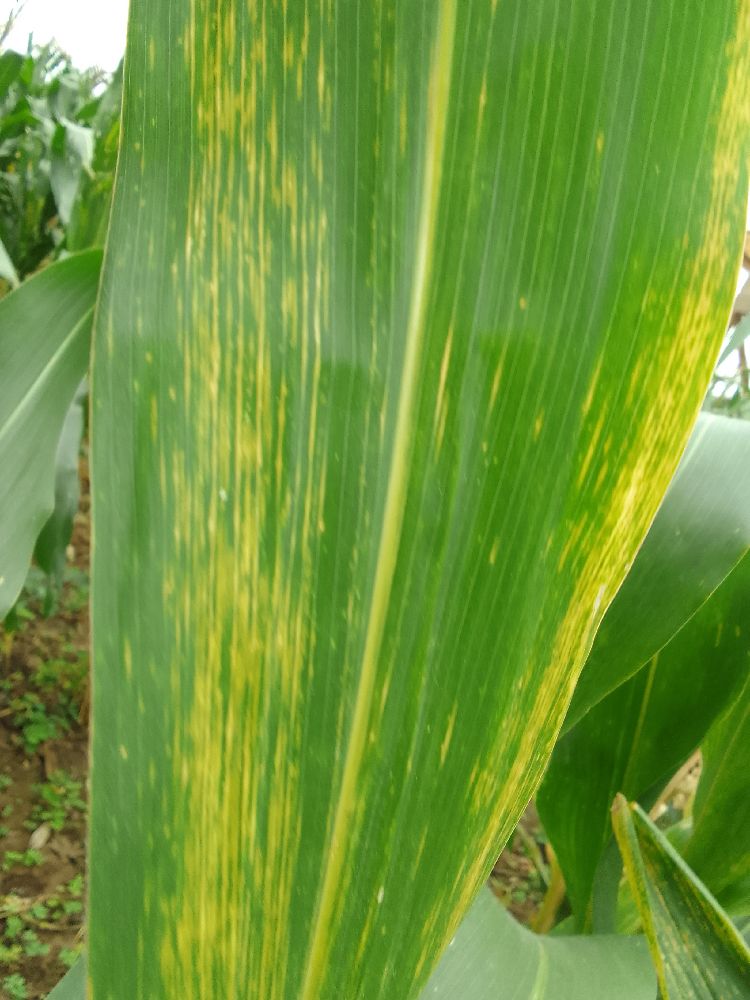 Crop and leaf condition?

maize, maize lethal necrosis
